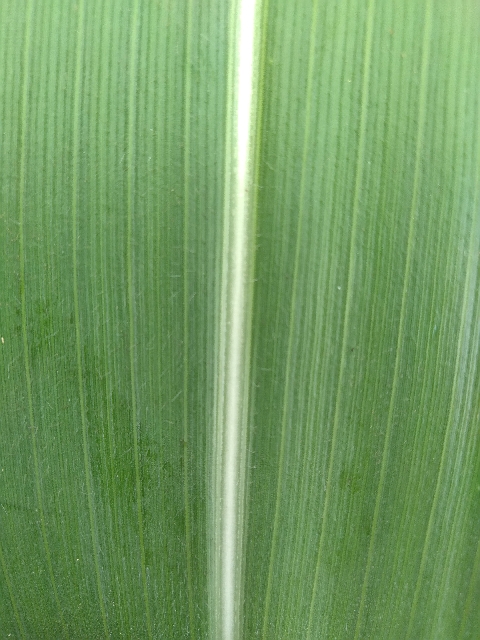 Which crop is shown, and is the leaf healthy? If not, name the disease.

maize, healthy
